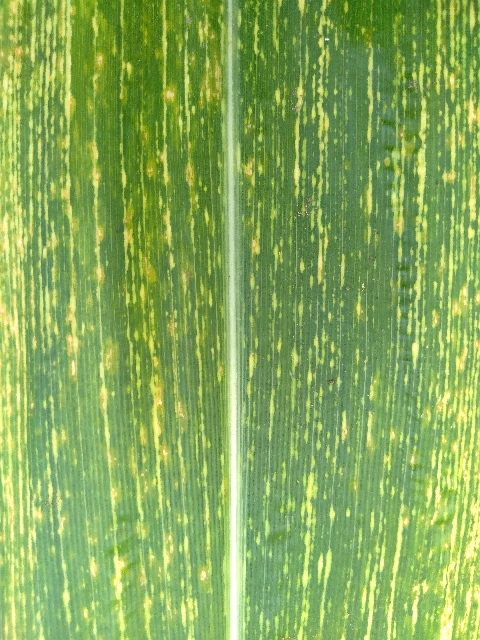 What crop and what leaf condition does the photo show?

maize, maize streak virus
